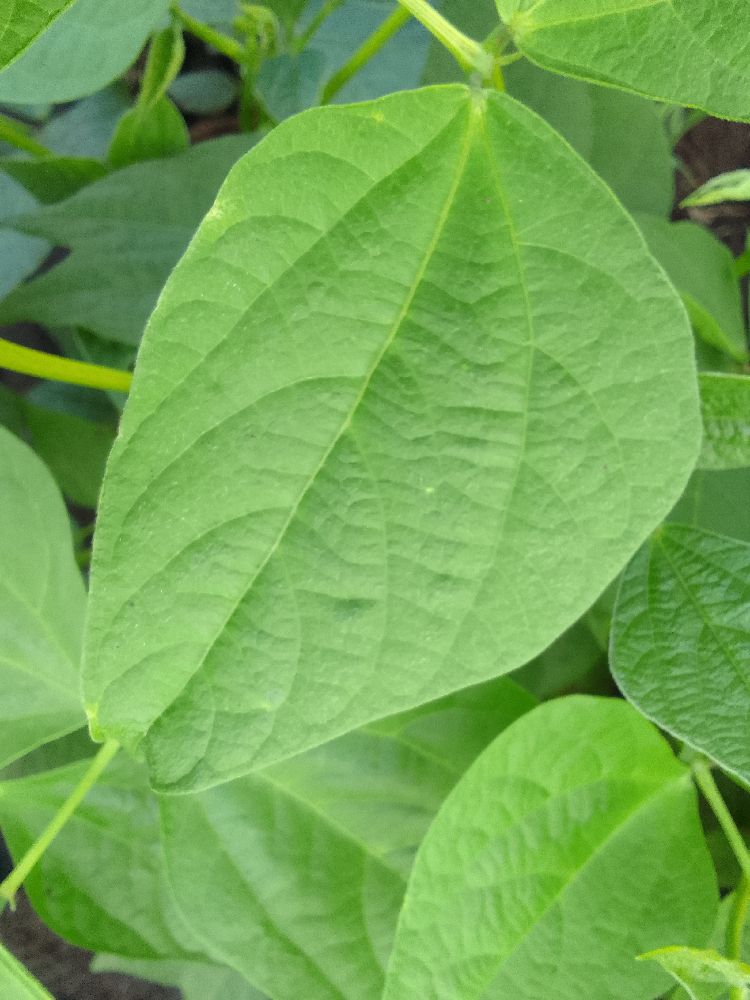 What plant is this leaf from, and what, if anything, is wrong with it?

common bean, healthy
